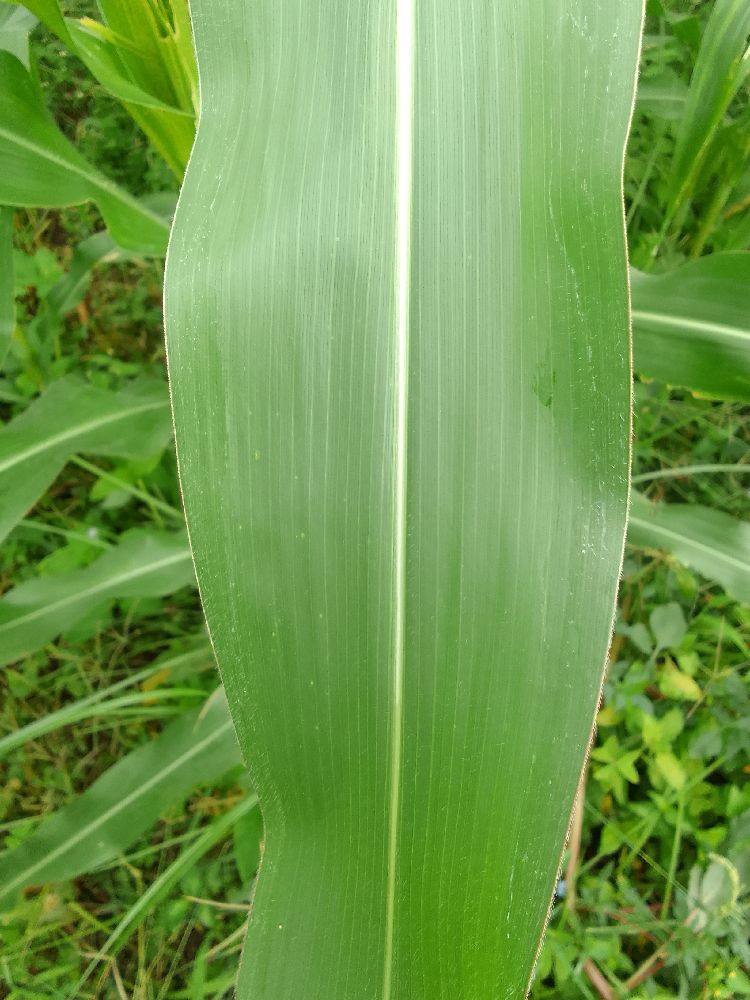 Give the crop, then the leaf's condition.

maize, healthy
